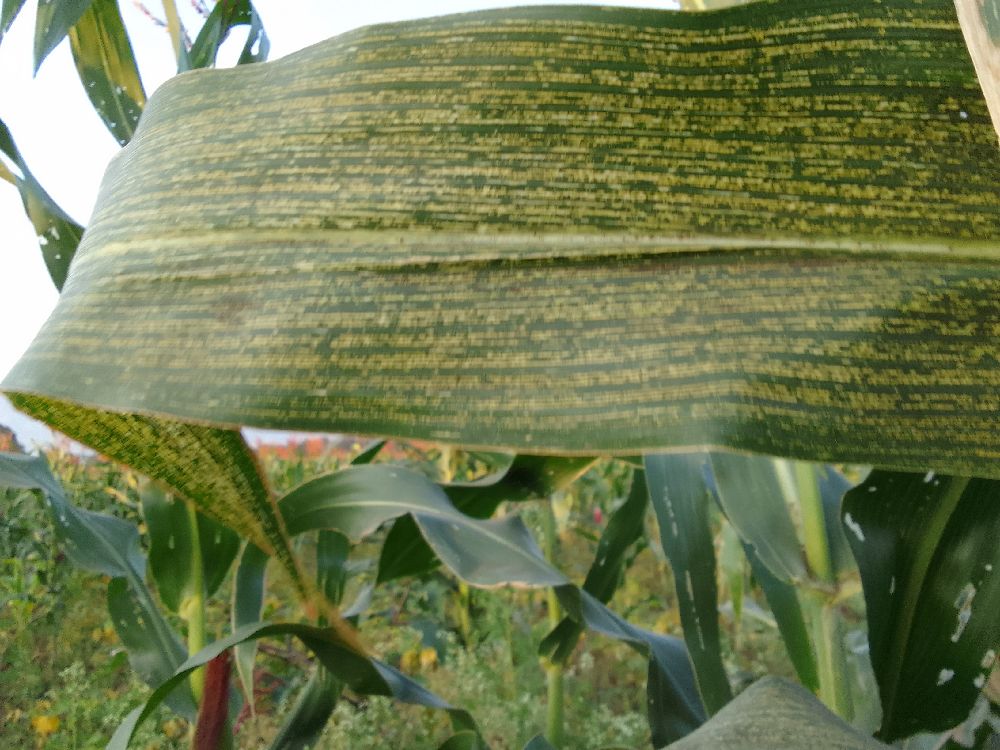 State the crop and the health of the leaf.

maize, maize streak virus
